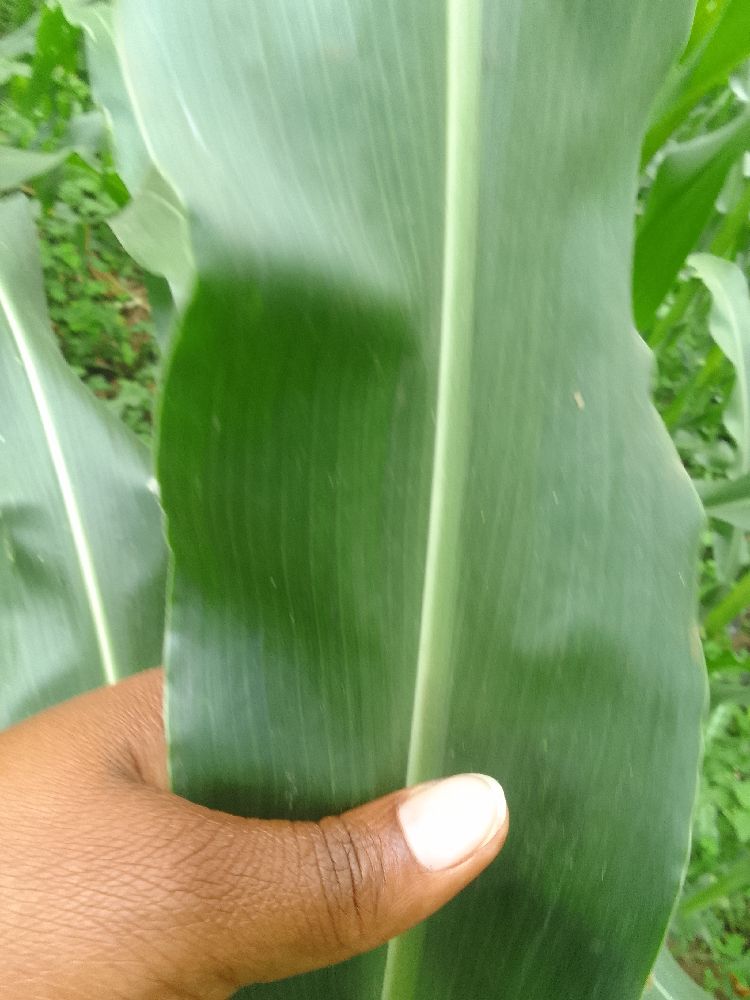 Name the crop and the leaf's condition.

maize, healthy
